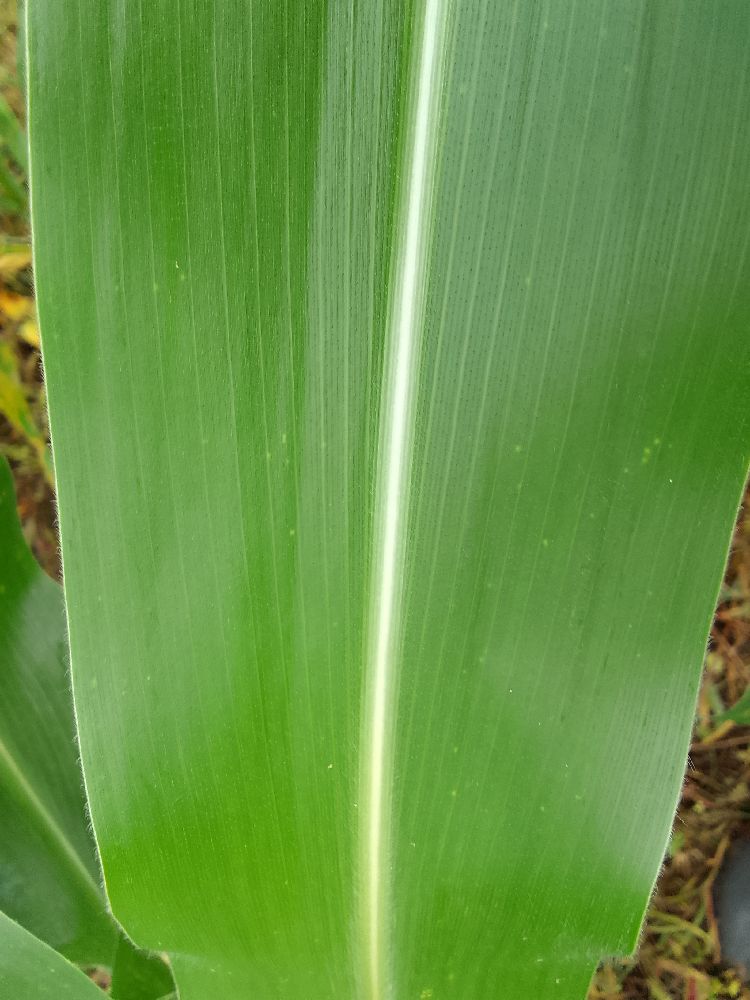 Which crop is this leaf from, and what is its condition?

maize, healthy
